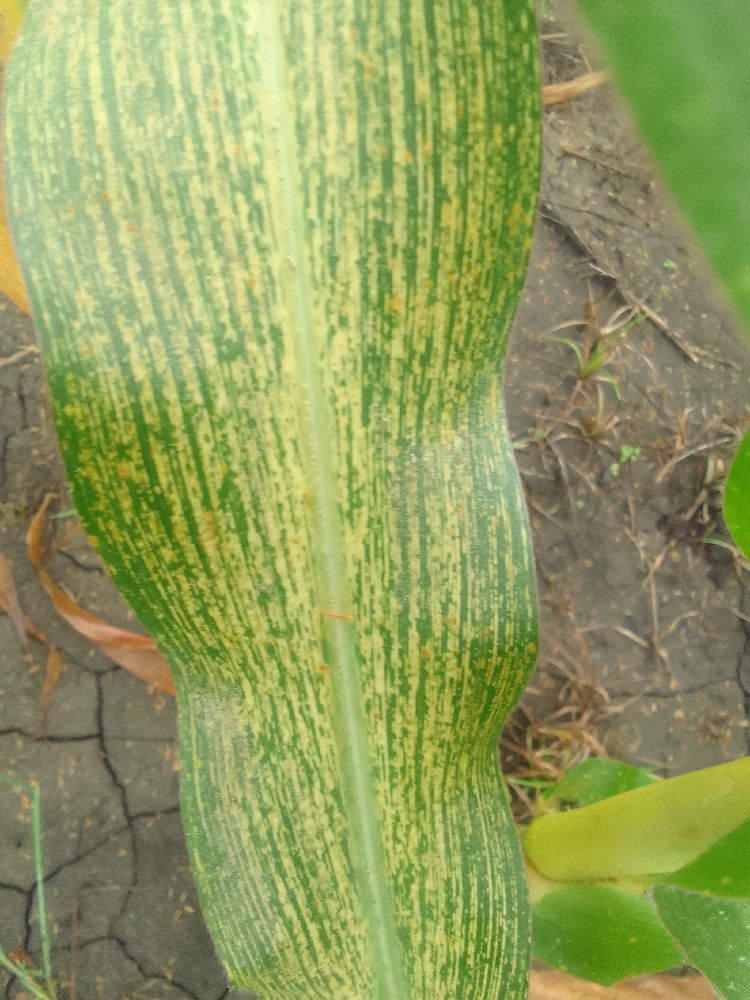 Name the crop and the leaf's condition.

maize, maize streak virus
